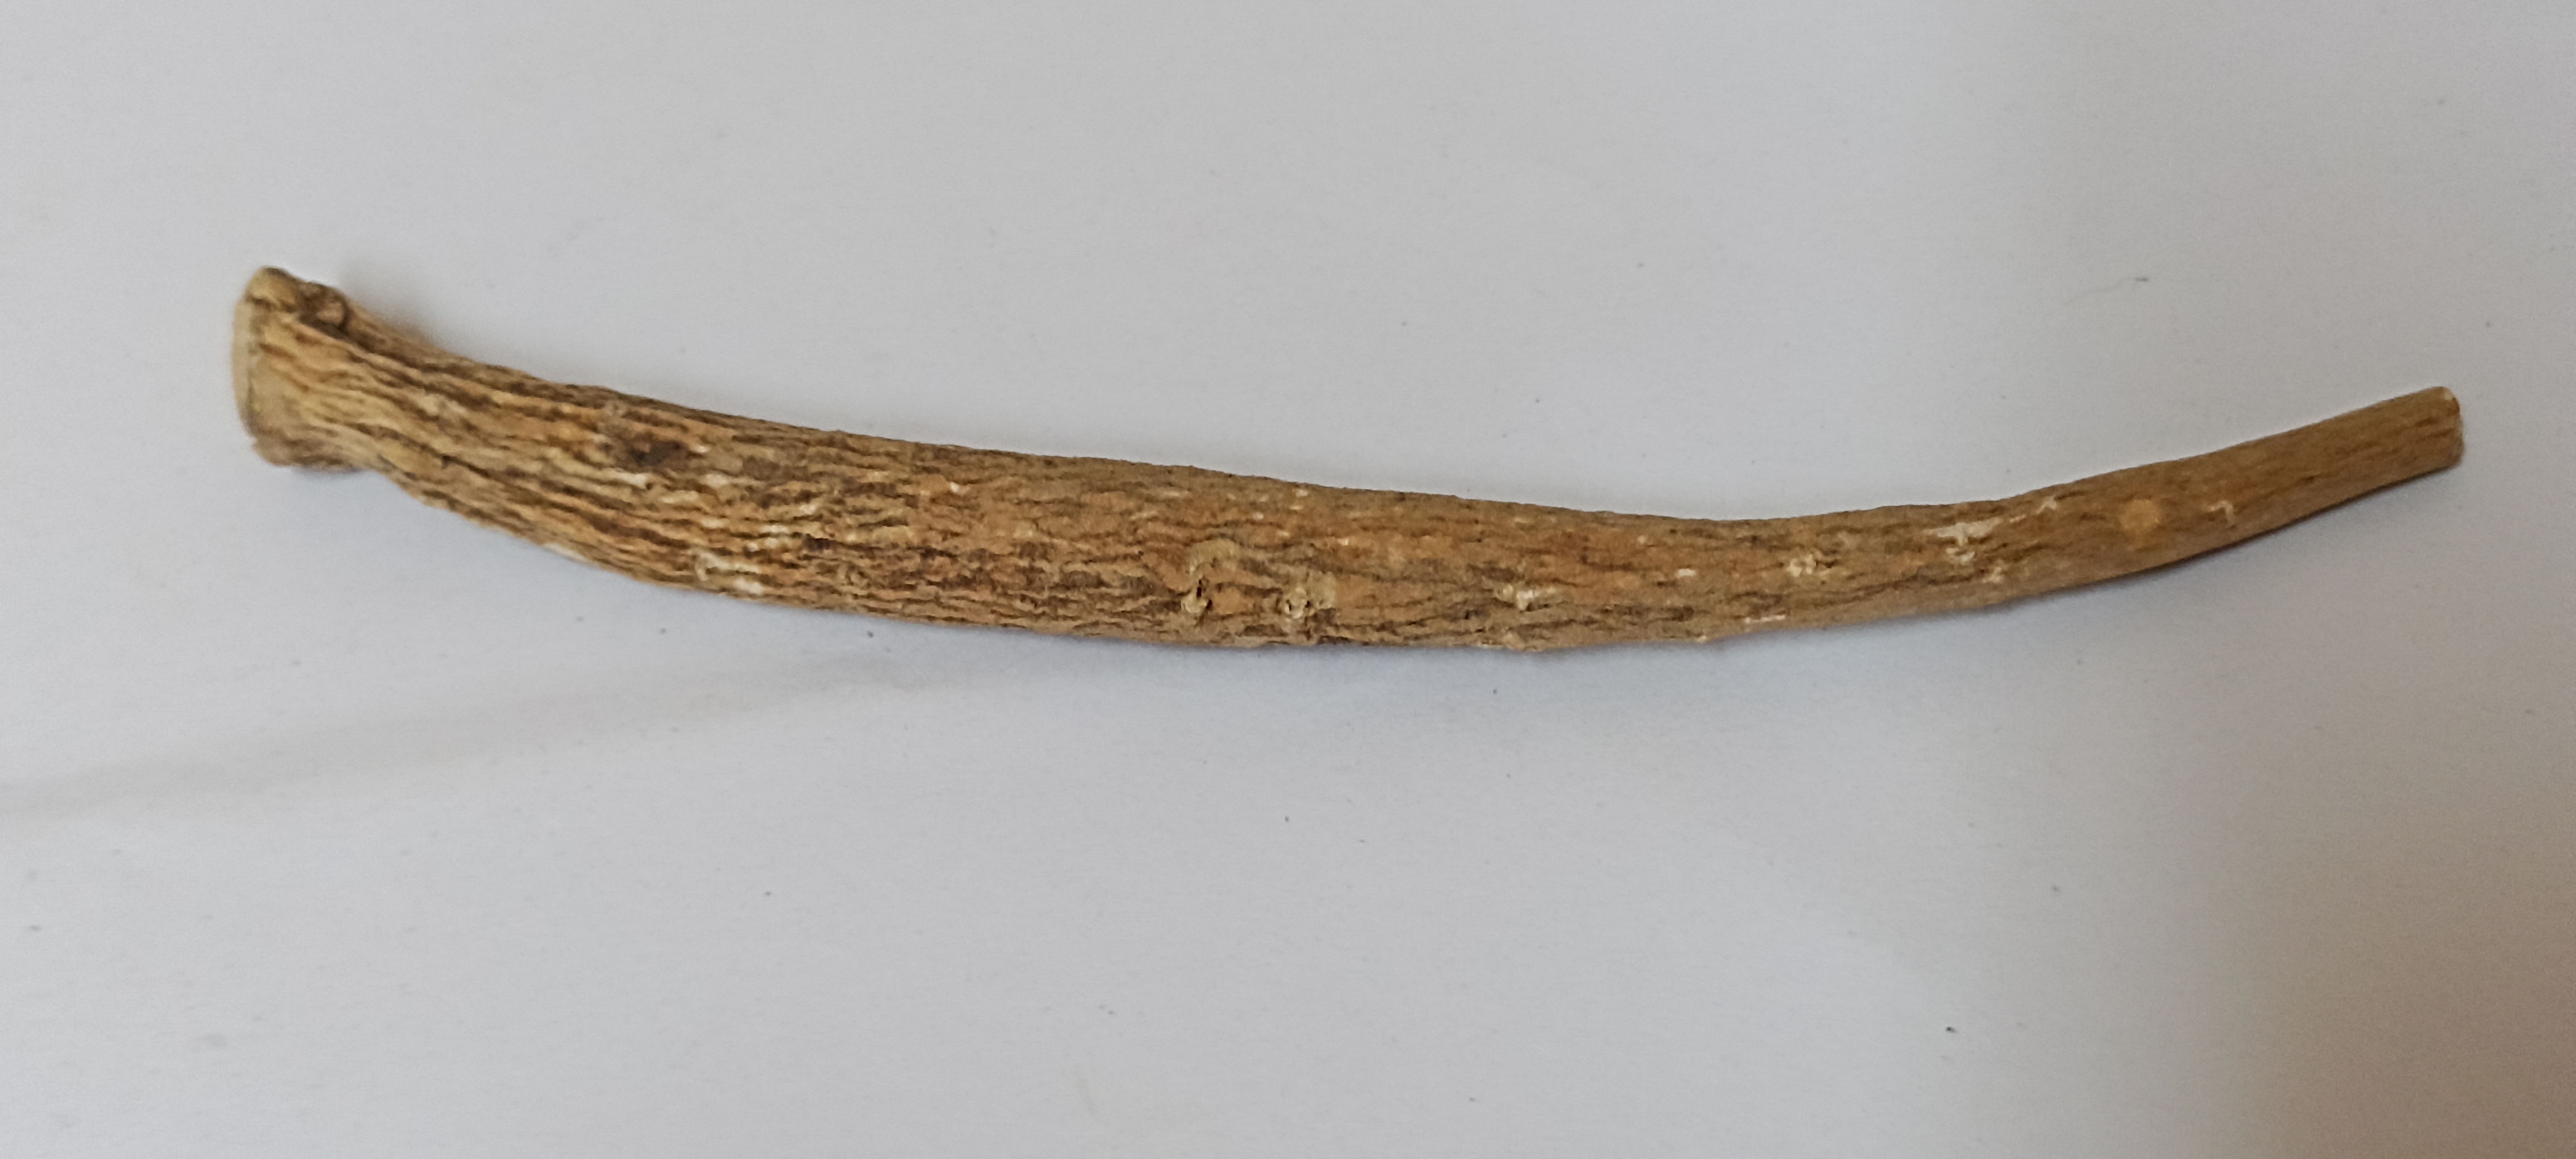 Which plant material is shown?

ashwagandha
